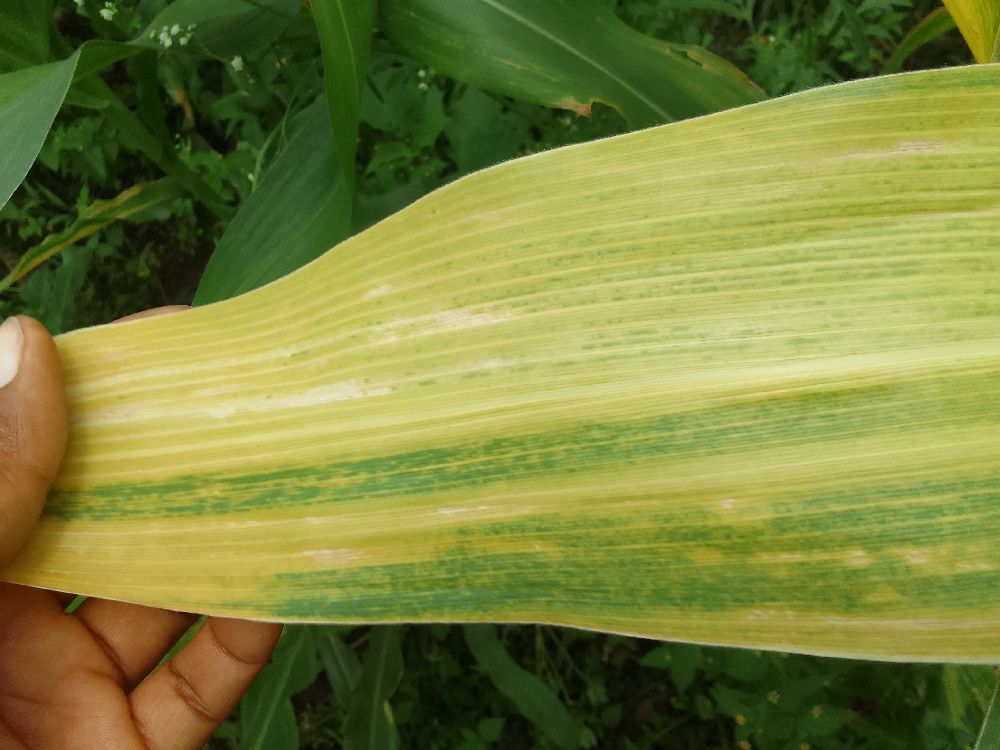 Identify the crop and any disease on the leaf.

maize, maize lethal necrosis
